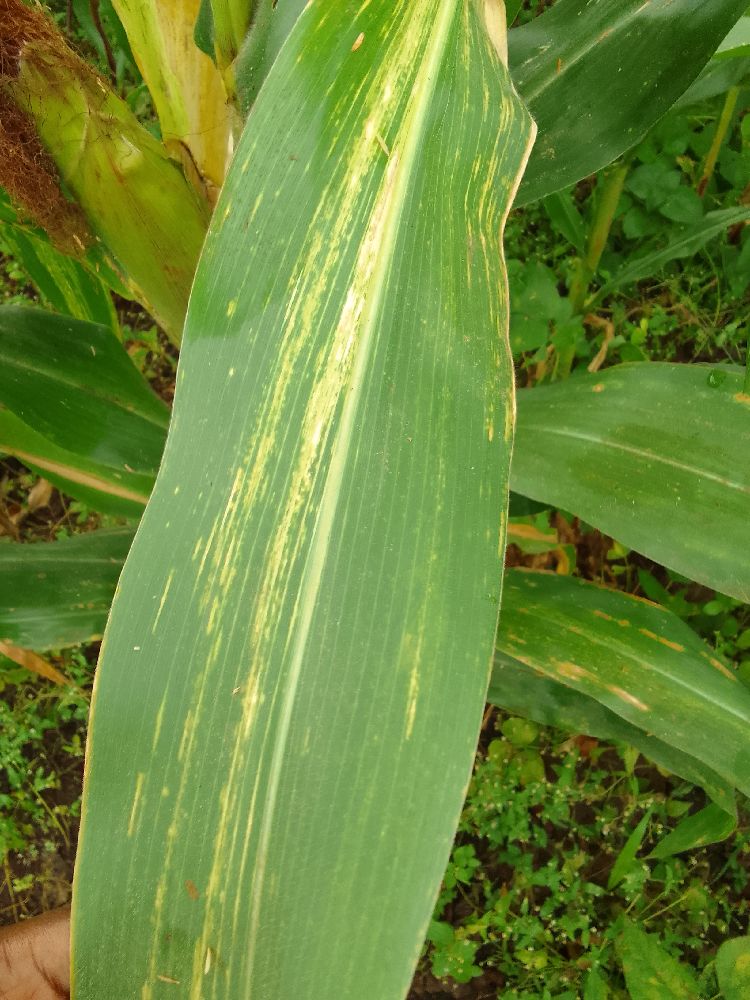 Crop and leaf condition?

maize, maize lethal necrosis
